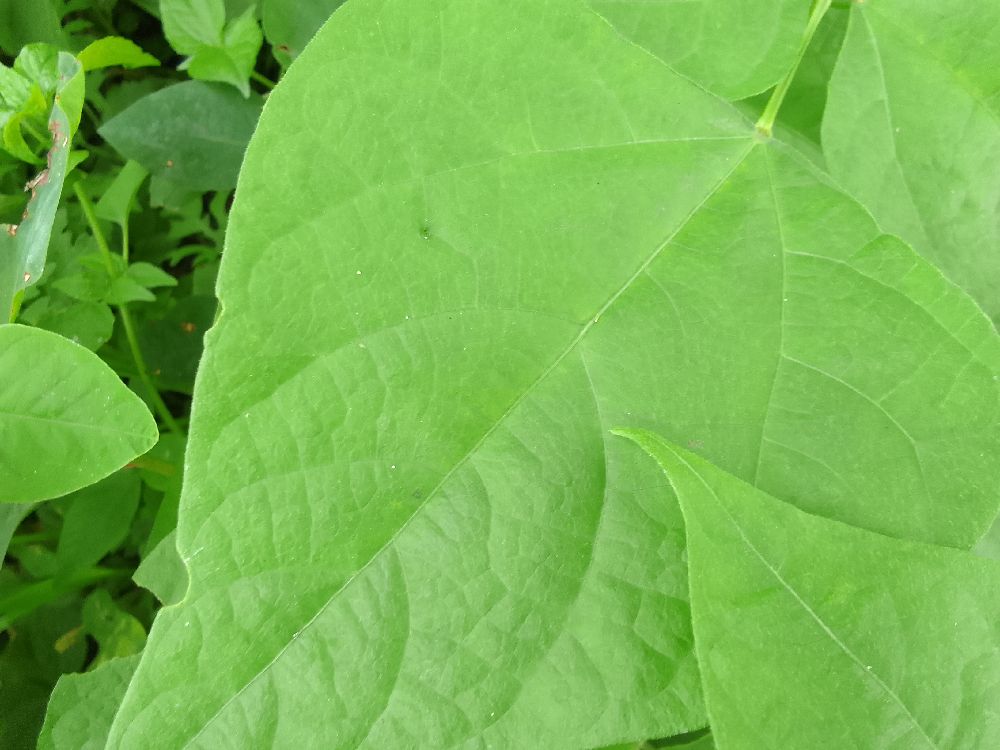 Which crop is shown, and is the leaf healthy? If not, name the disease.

common bean, healthy
